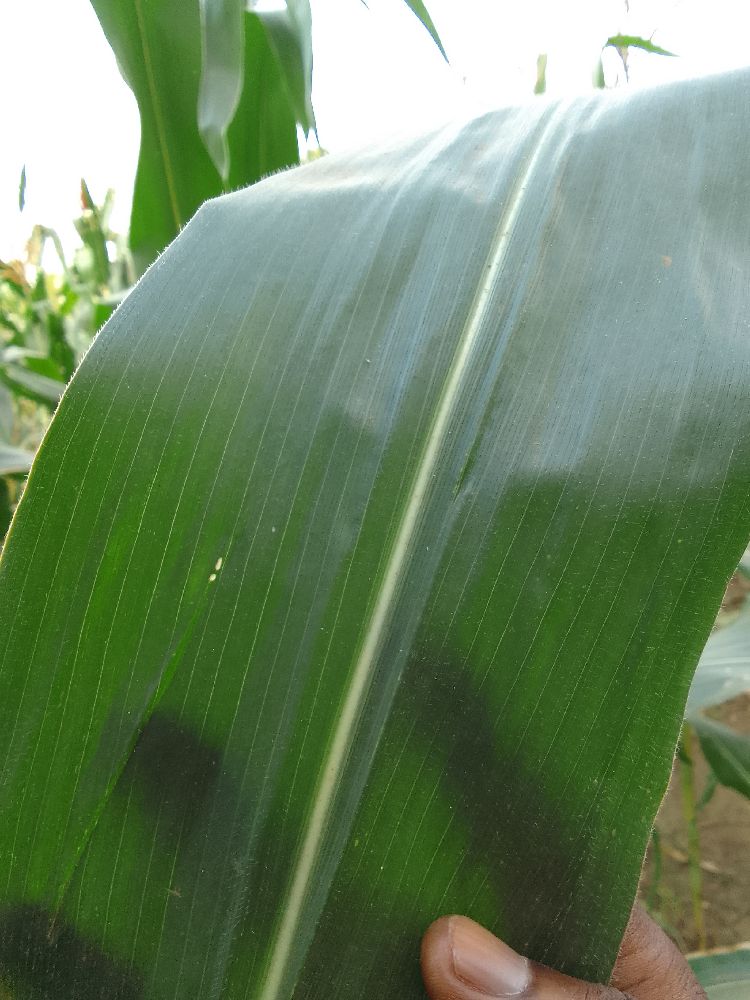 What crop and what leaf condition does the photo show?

maize, healthy
